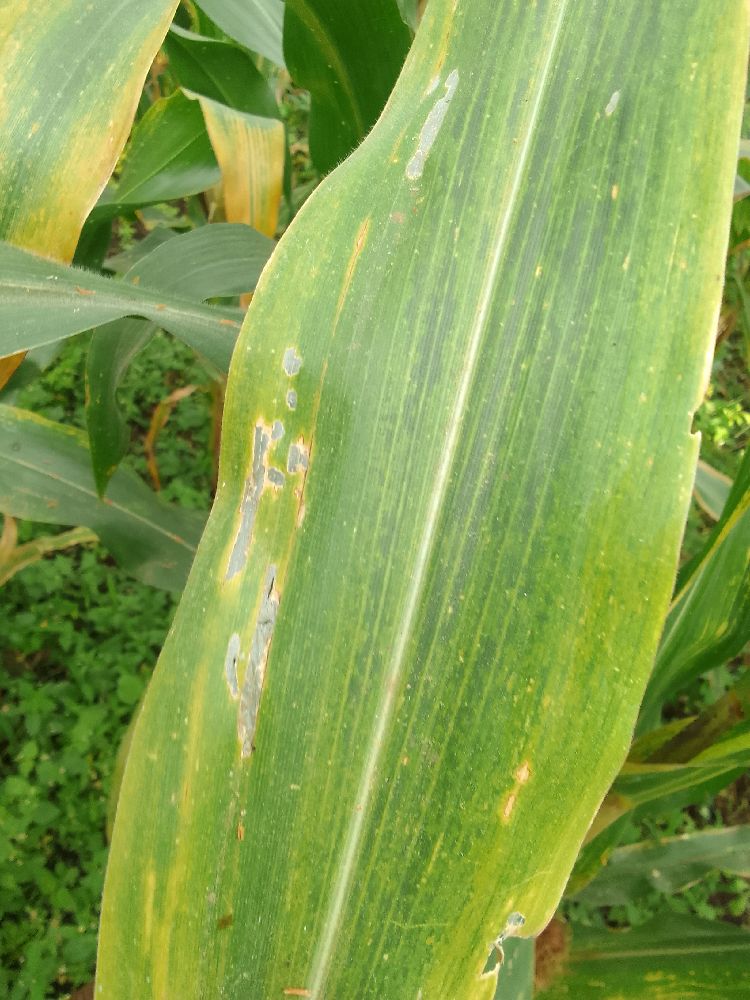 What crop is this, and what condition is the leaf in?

maize, maize lethal necrosis
